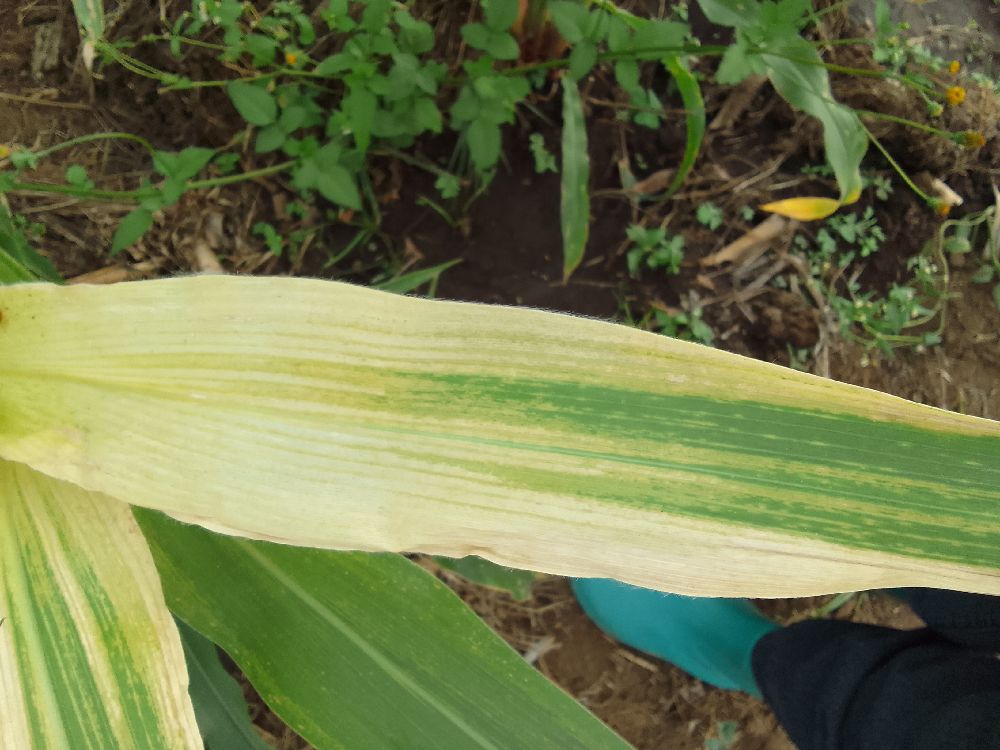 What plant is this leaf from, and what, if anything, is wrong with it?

maize, maize lethal necrosis
